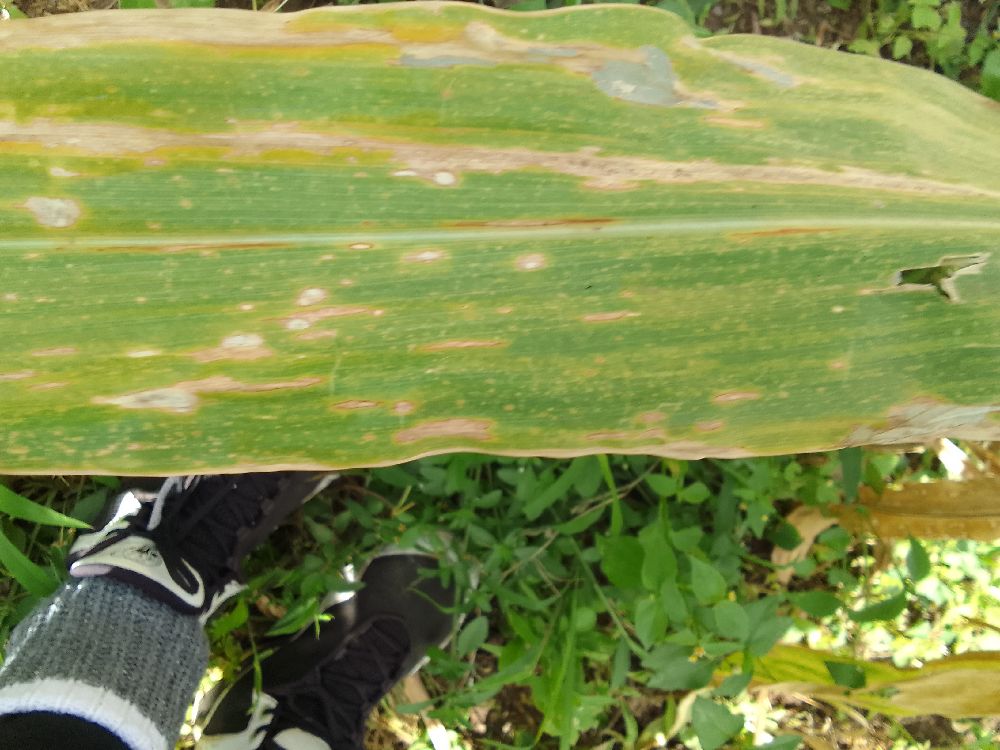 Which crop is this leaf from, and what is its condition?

maize, maize lethal necrosis
